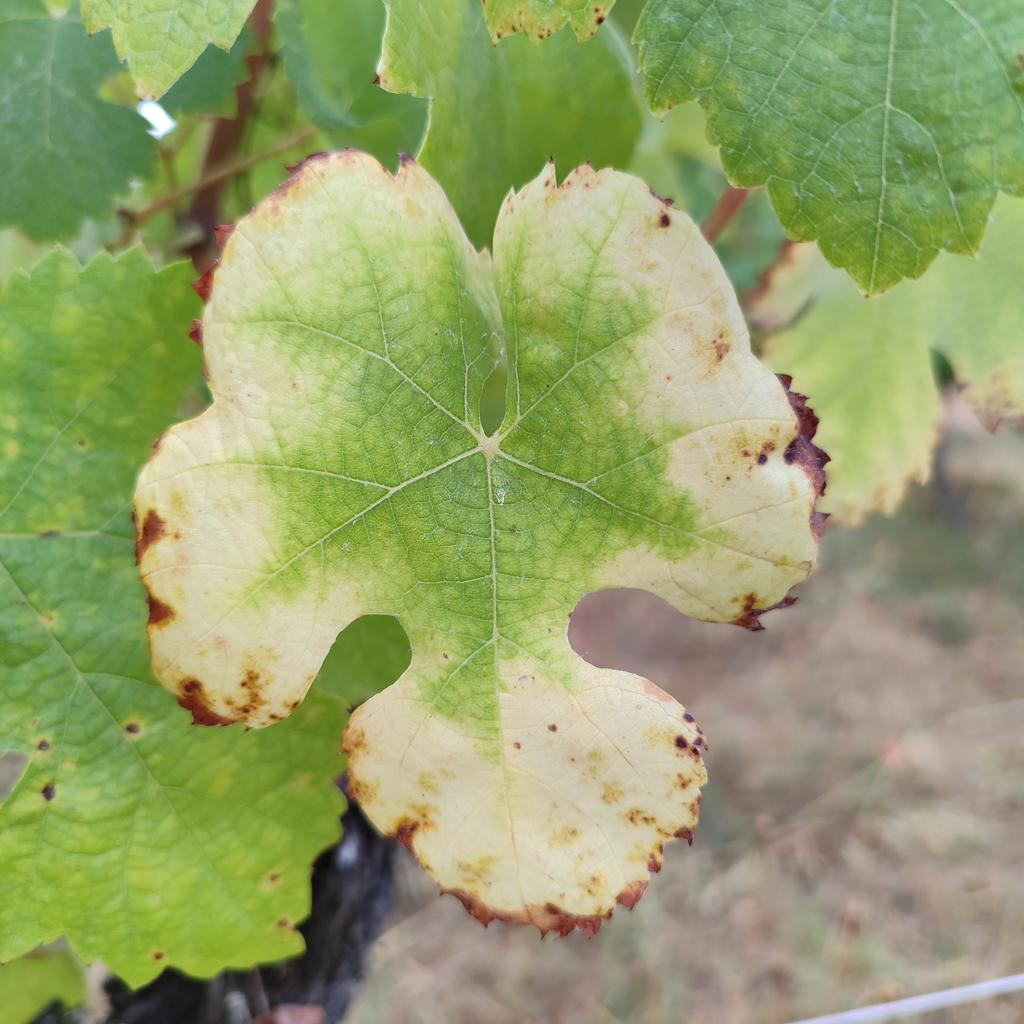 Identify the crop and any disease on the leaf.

grapevine, esca complex
